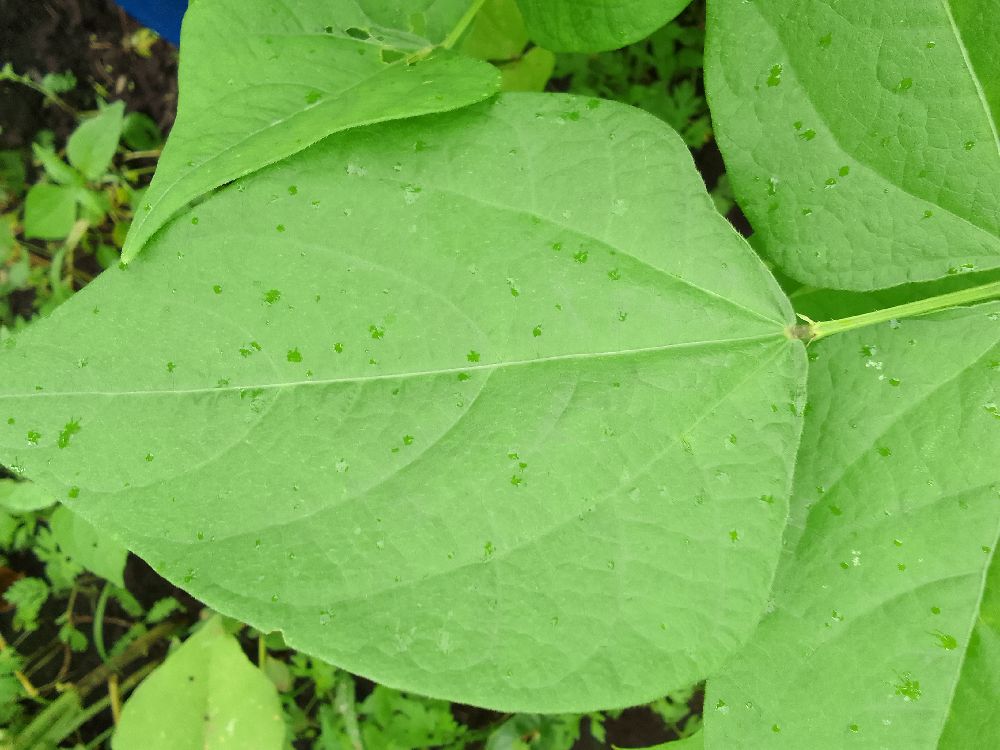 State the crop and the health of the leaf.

common bean, healthy
